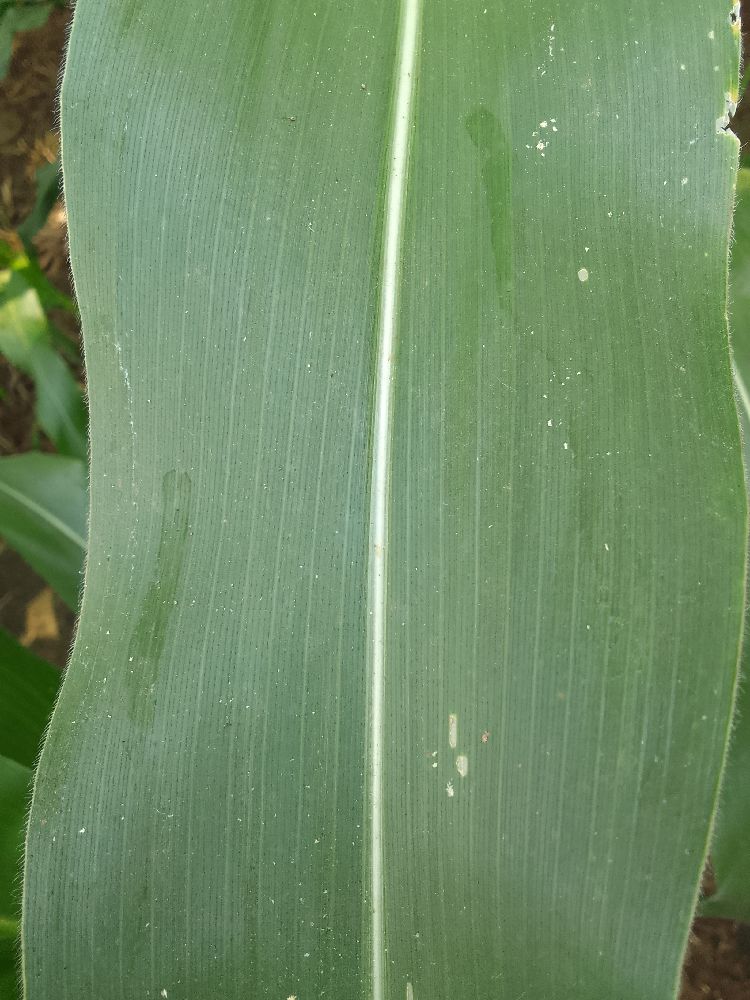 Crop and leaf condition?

maize, healthy
